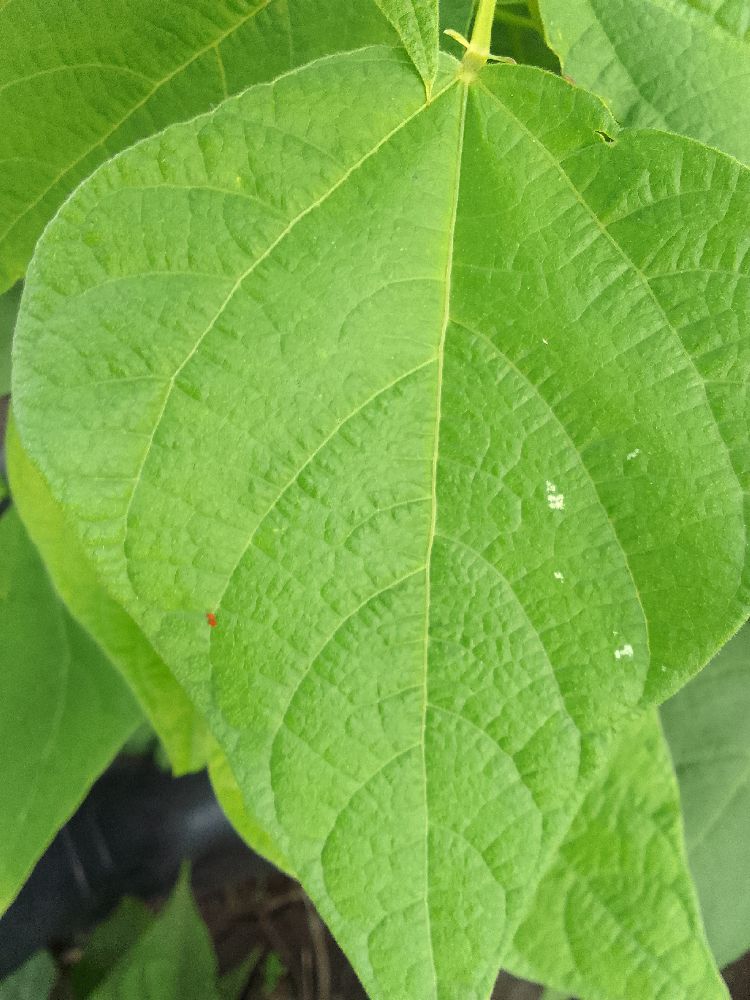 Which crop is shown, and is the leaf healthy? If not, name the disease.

common bean, healthy
